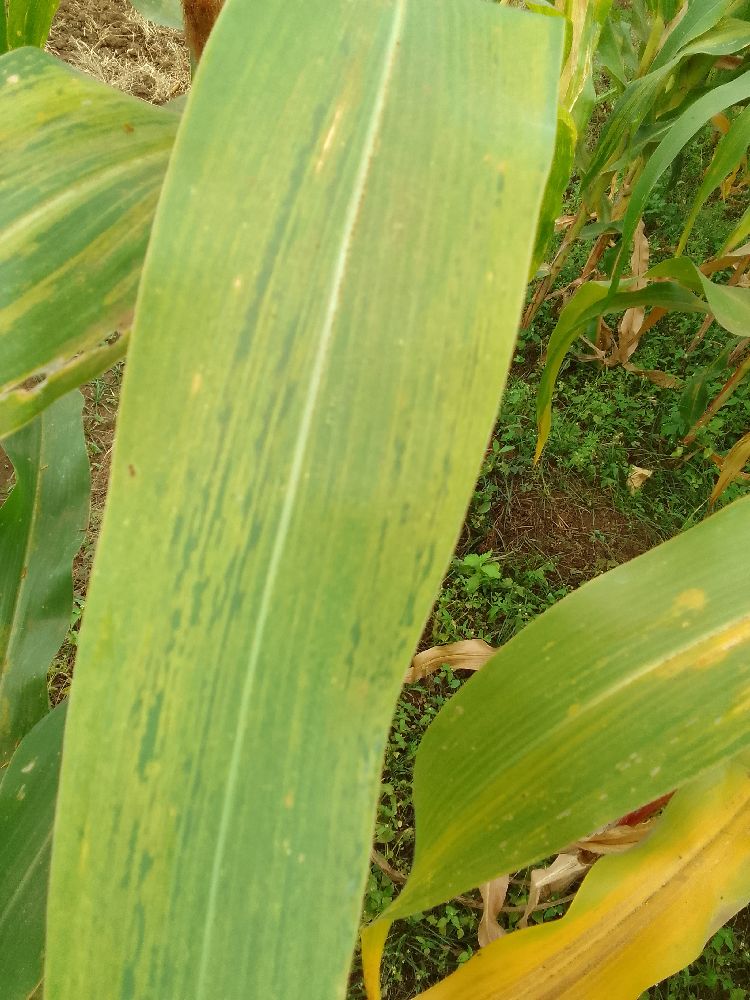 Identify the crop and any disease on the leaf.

maize, maize lethal necrosis
